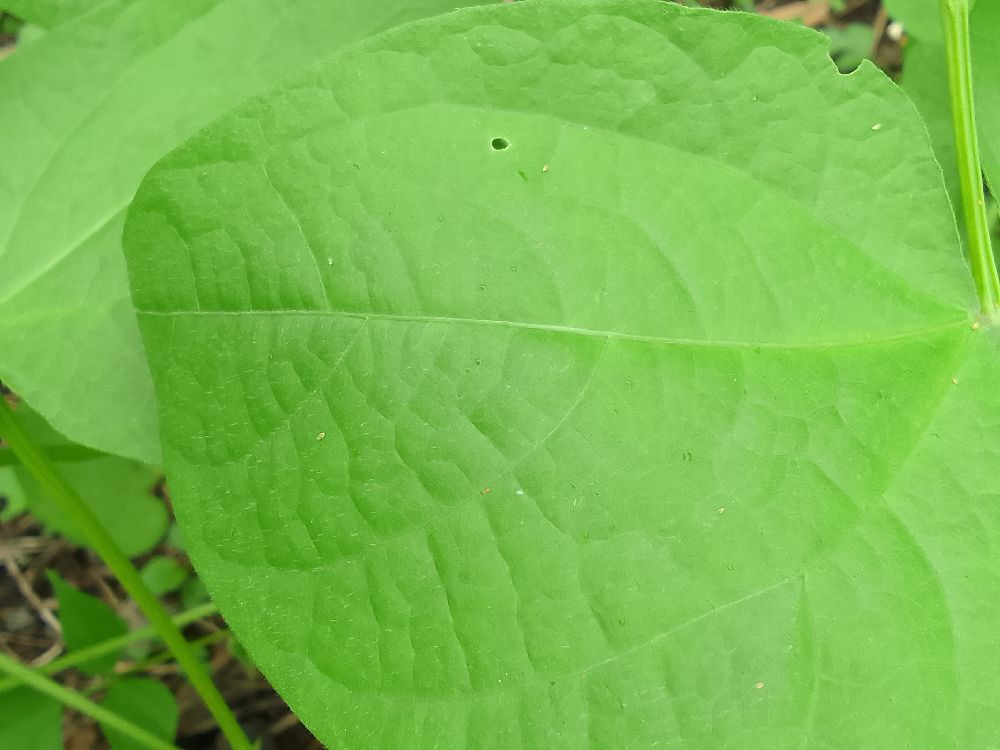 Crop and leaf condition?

common bean, healthy
